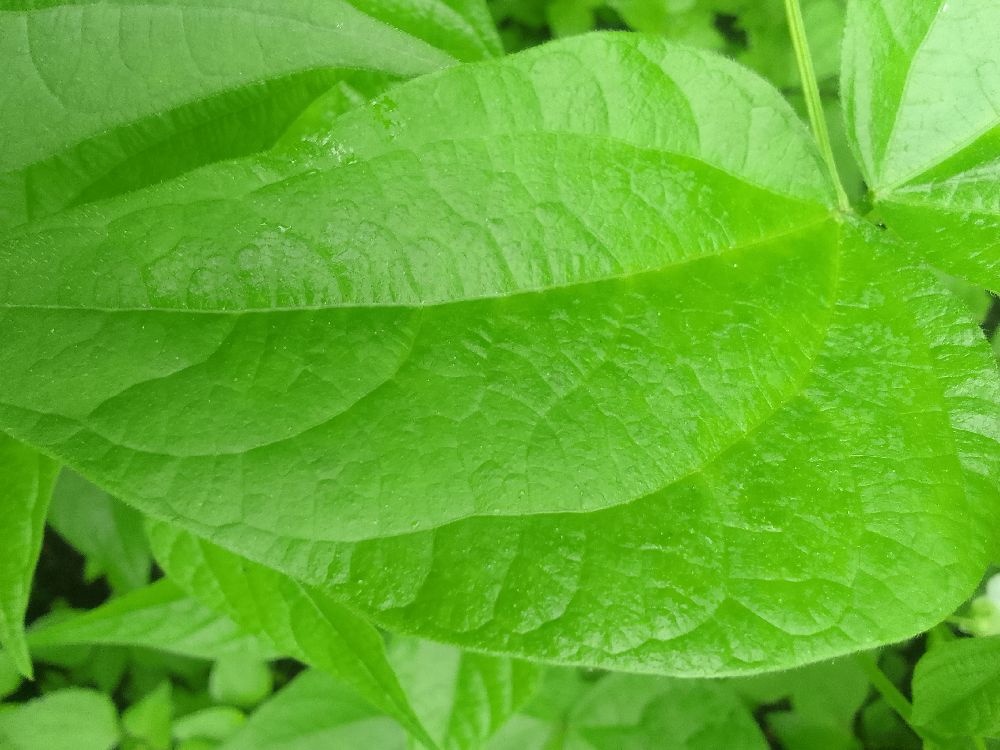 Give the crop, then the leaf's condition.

common bean, healthy
